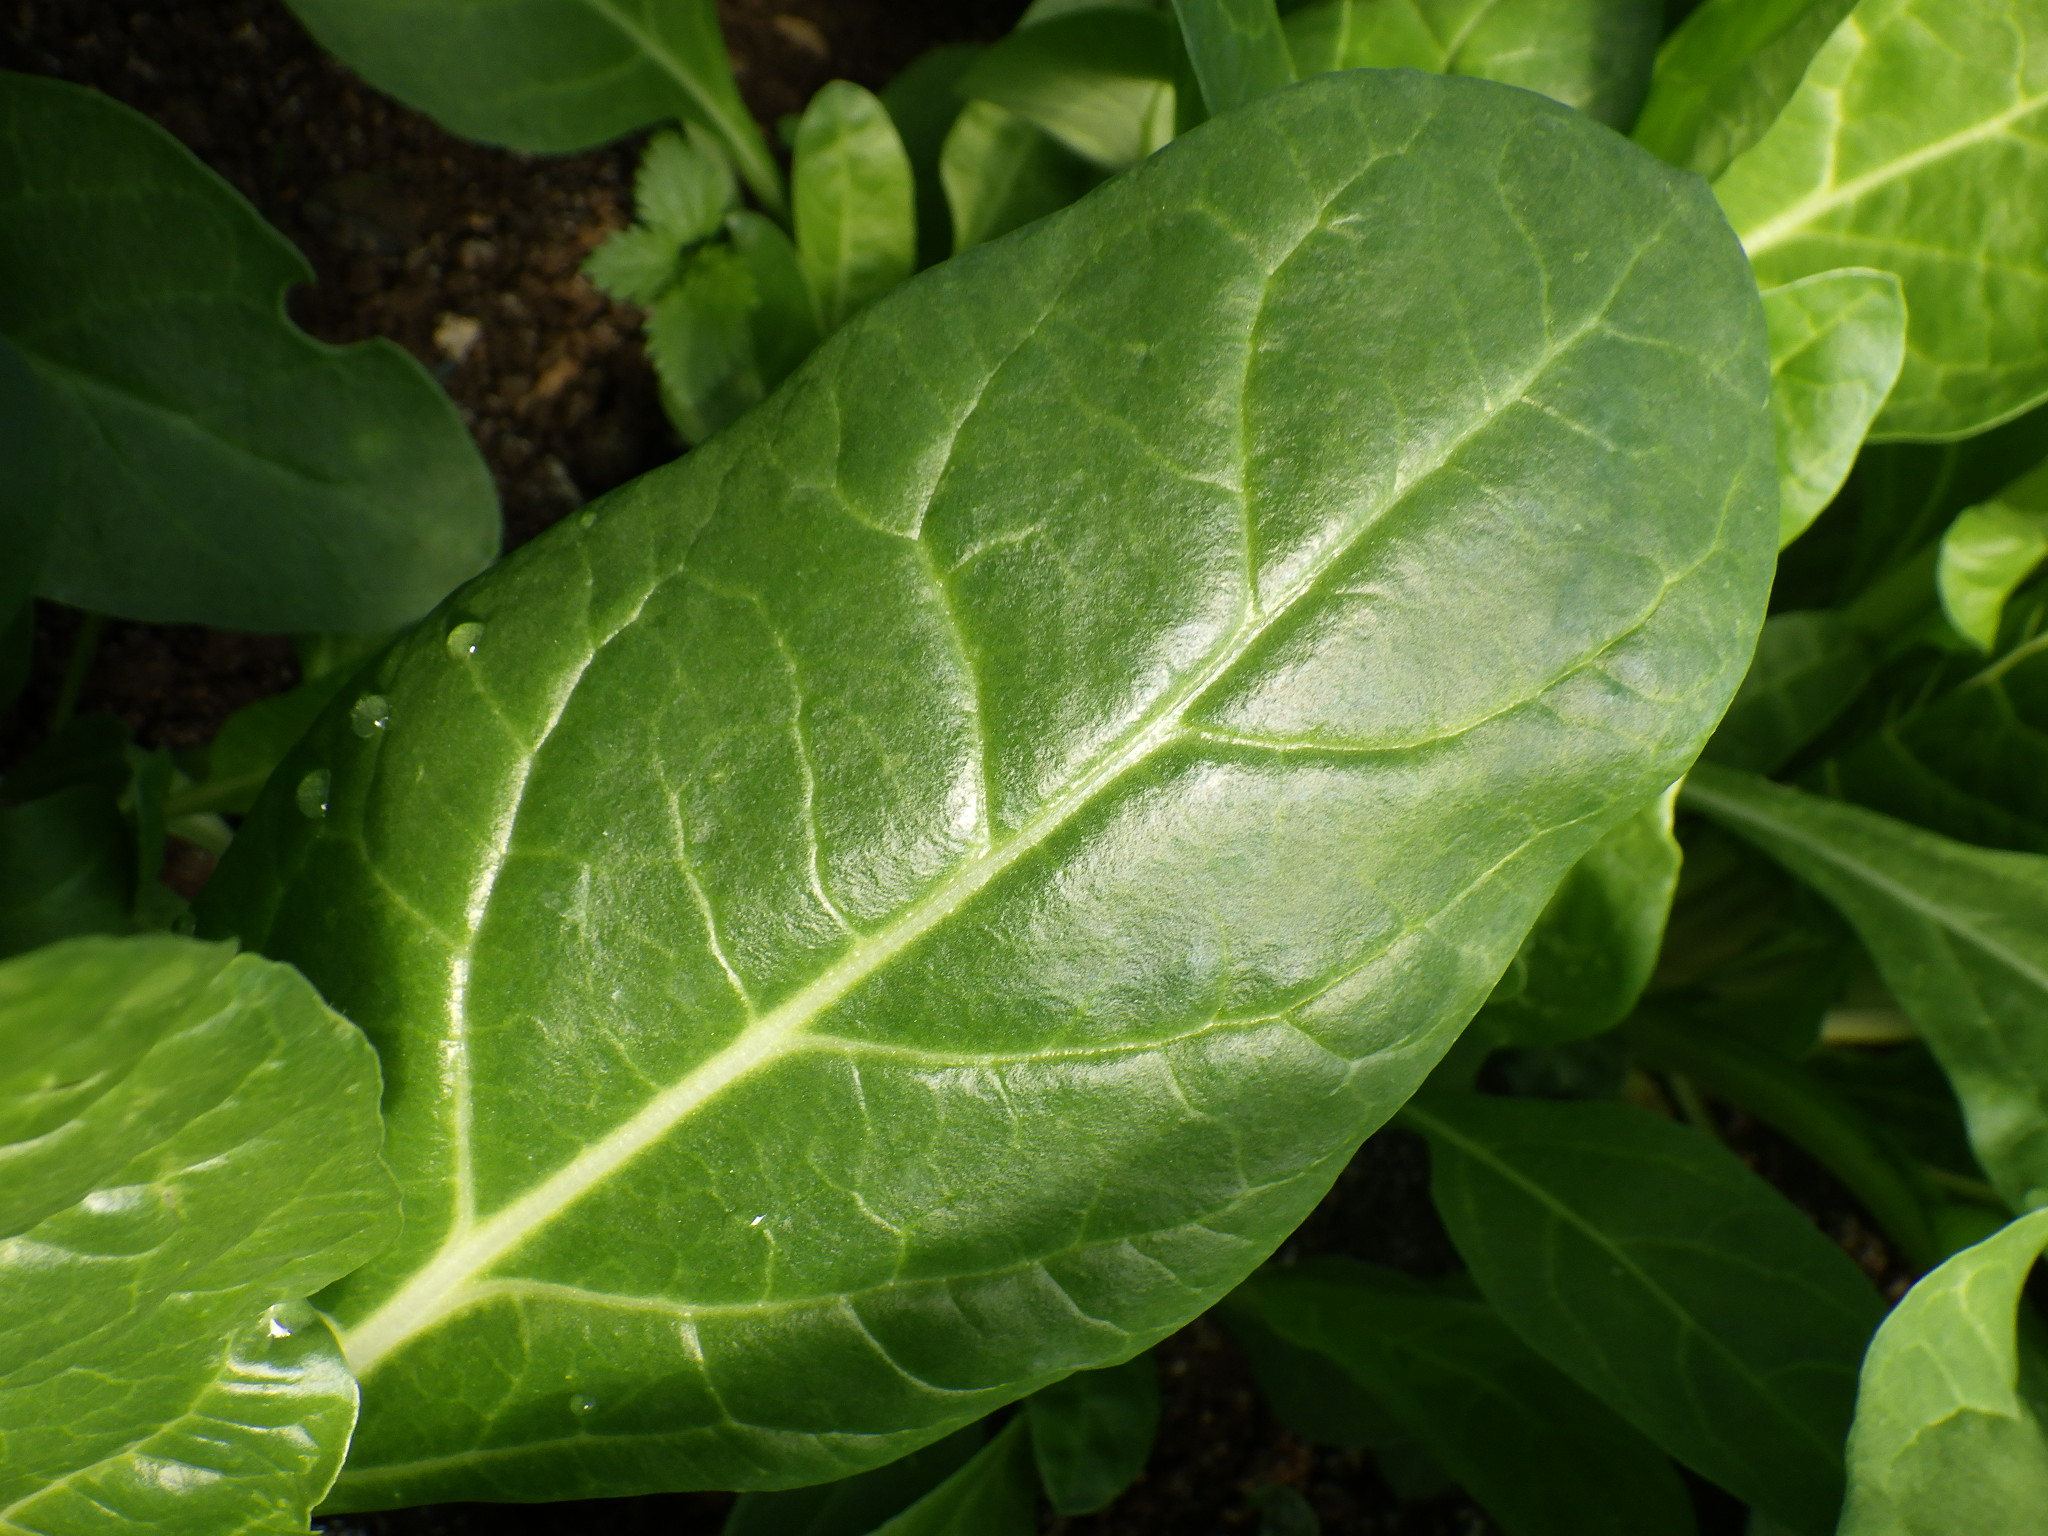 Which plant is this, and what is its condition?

chard, healthy
